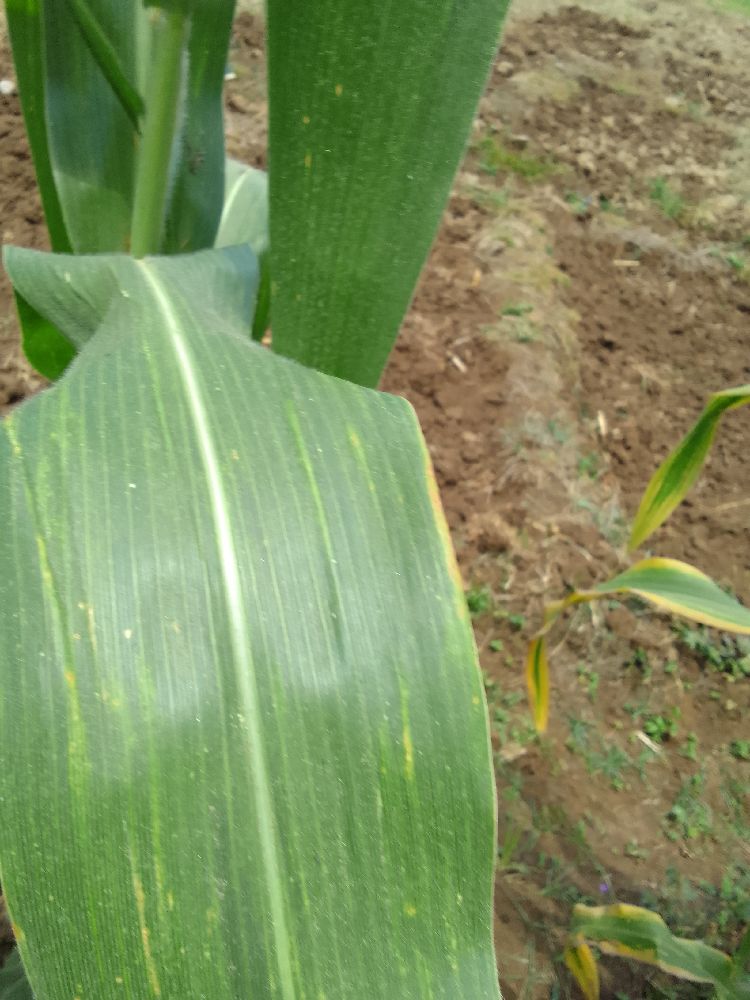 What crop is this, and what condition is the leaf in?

maize, maize lethal necrosis
